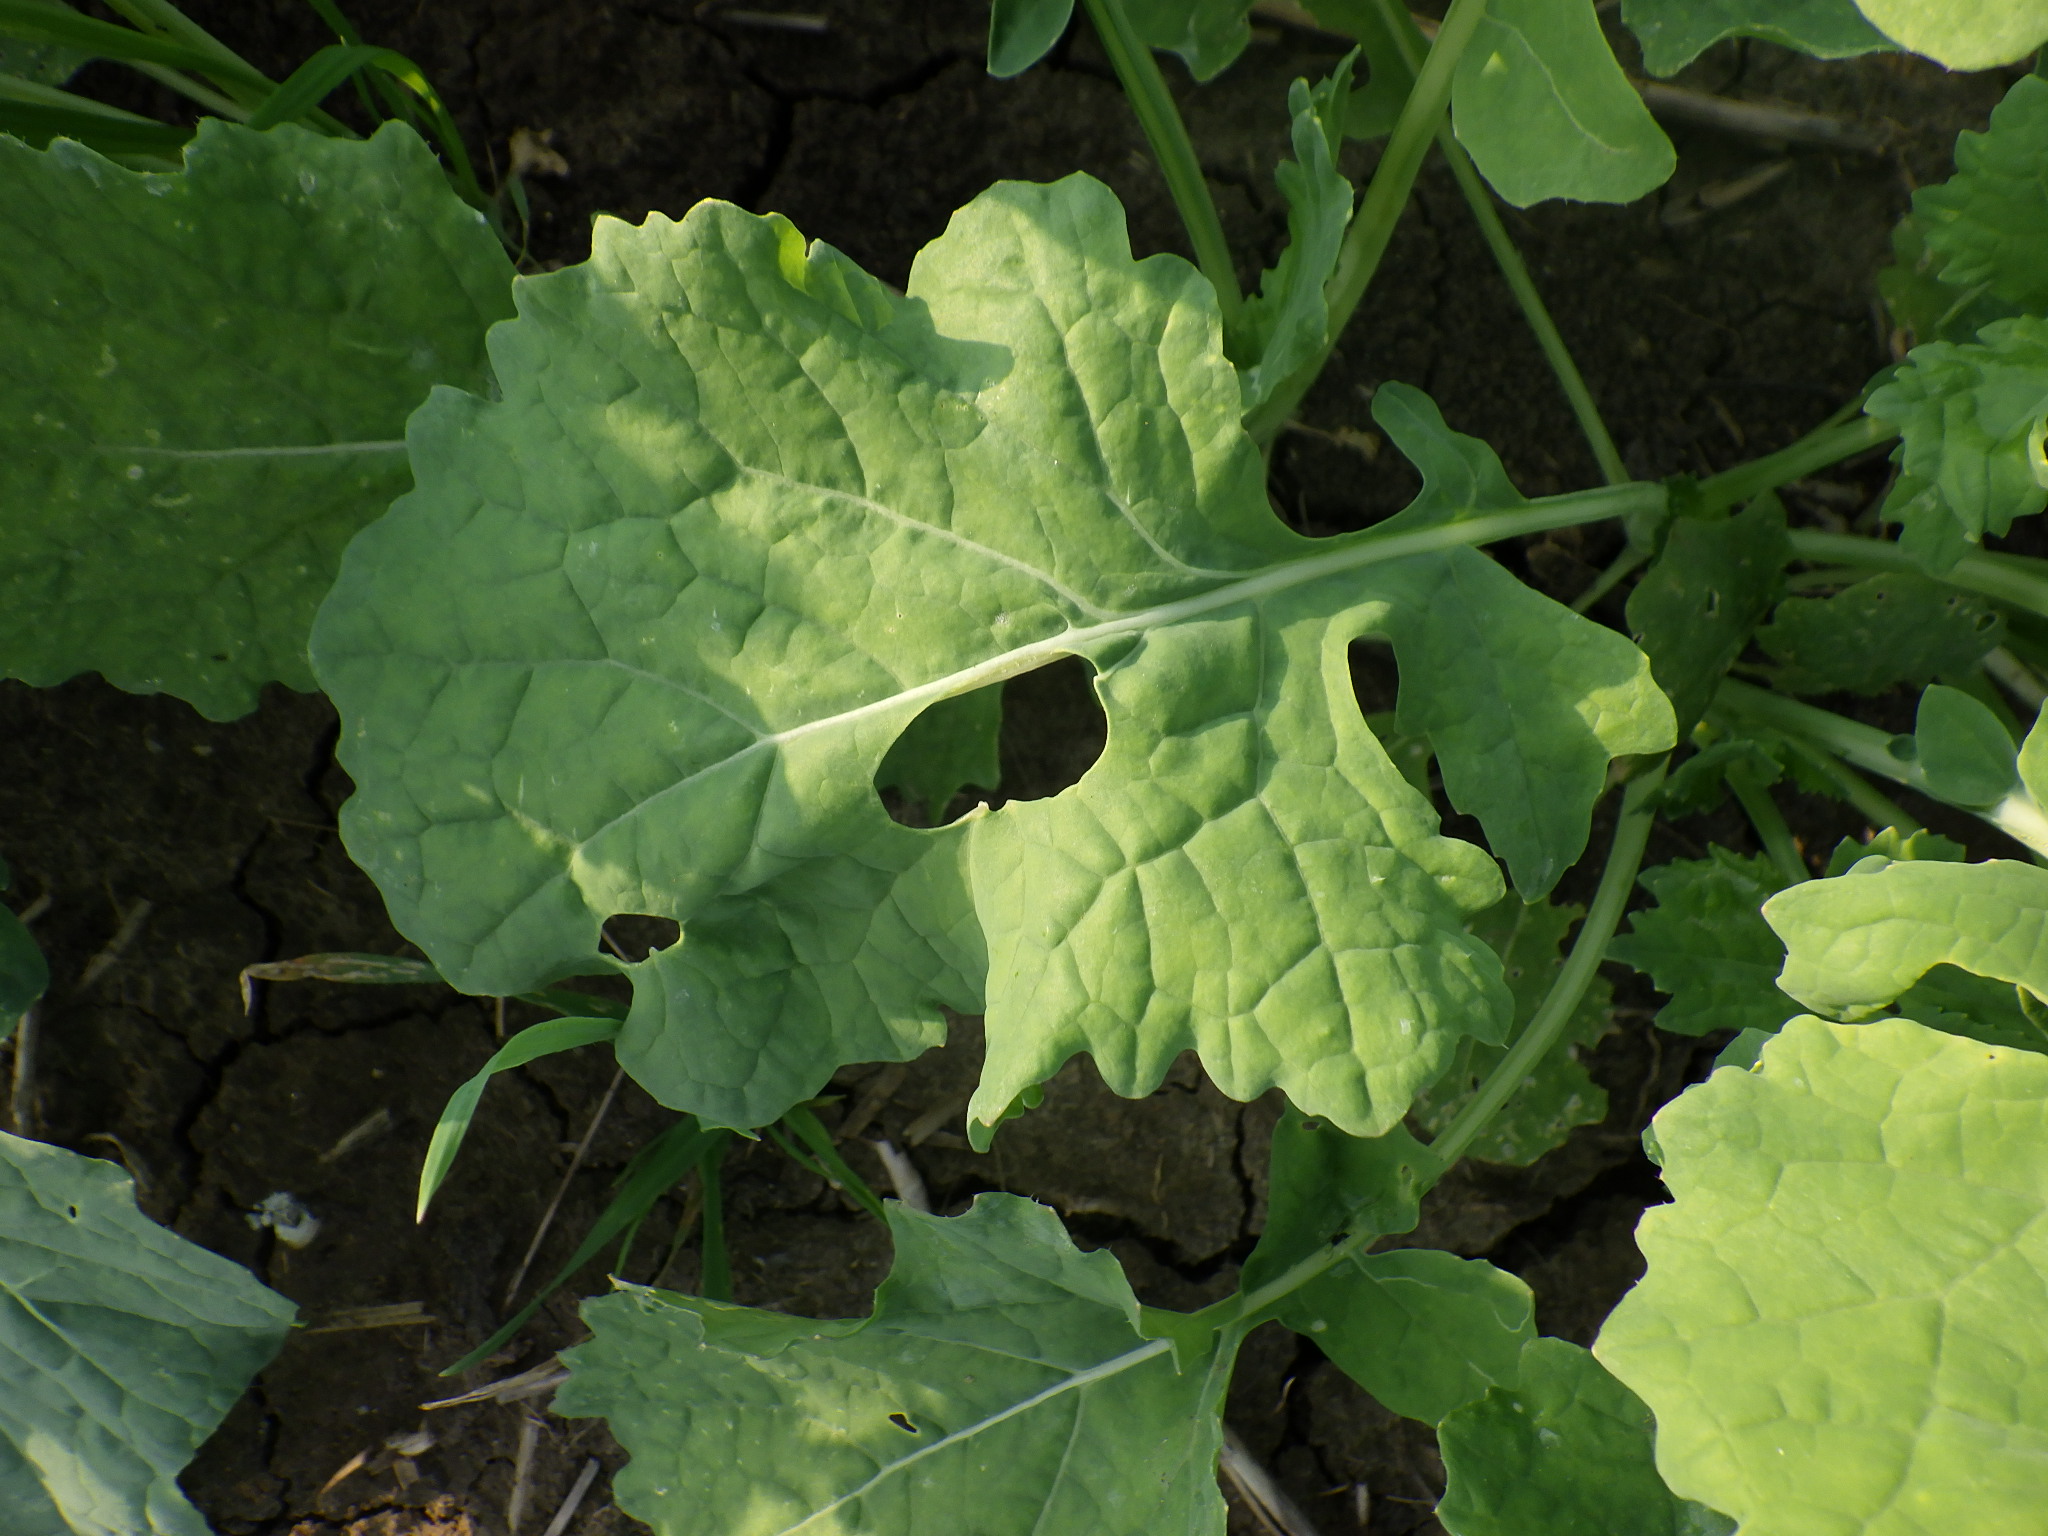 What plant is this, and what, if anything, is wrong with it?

cauliflower, phytophagous
